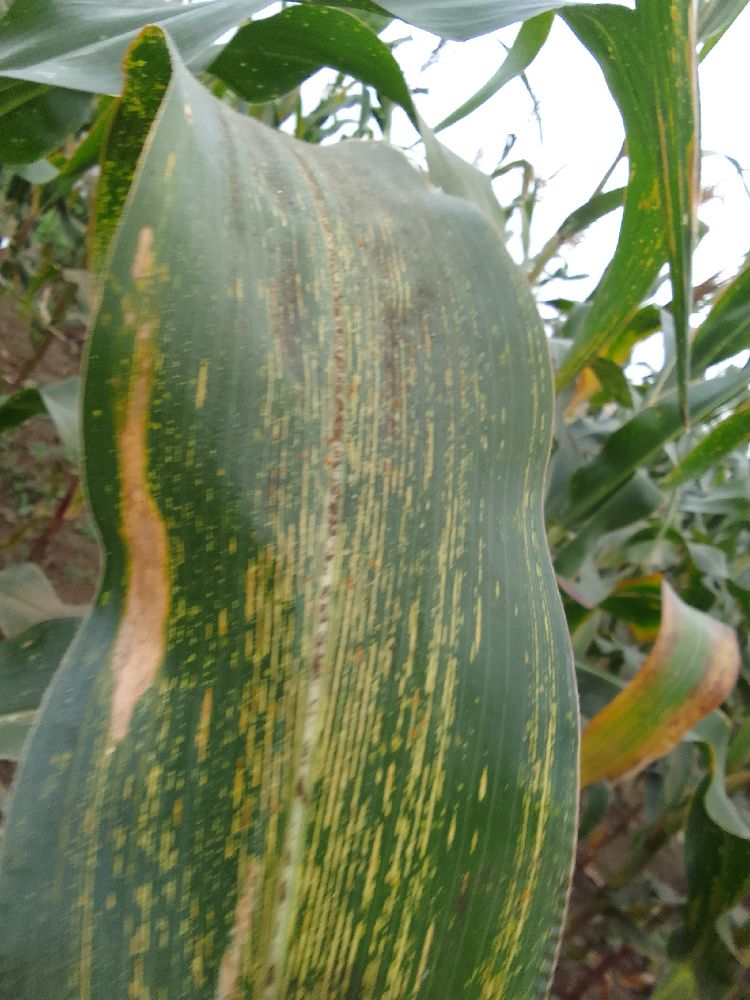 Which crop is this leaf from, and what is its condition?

maize, maize streak virus
